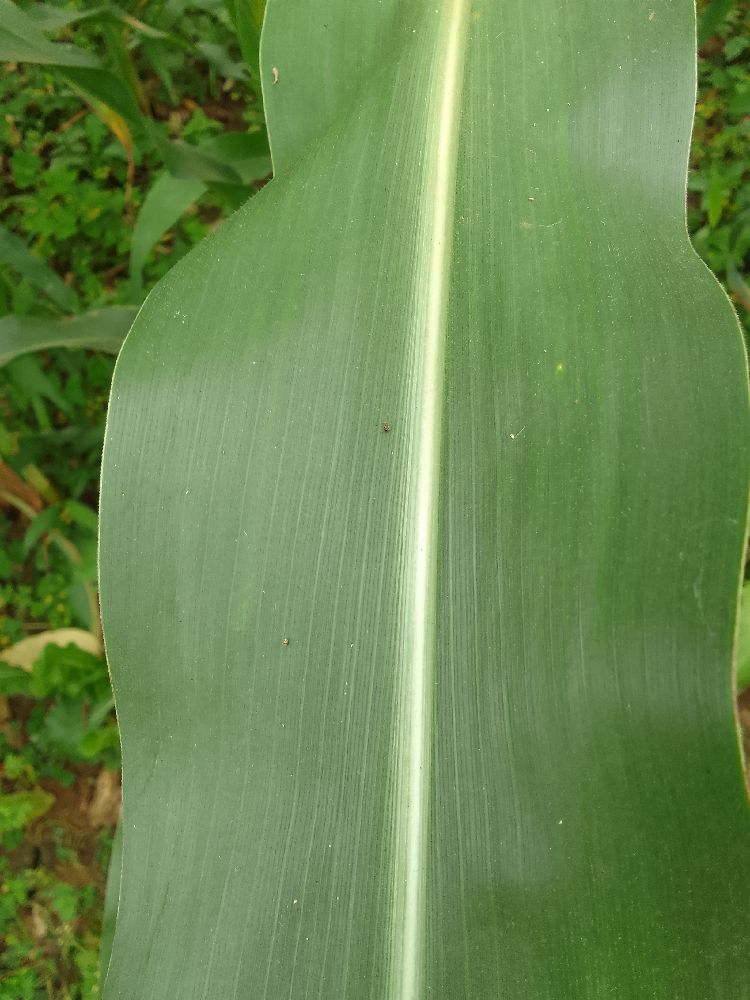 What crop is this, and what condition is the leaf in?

maize, healthy
